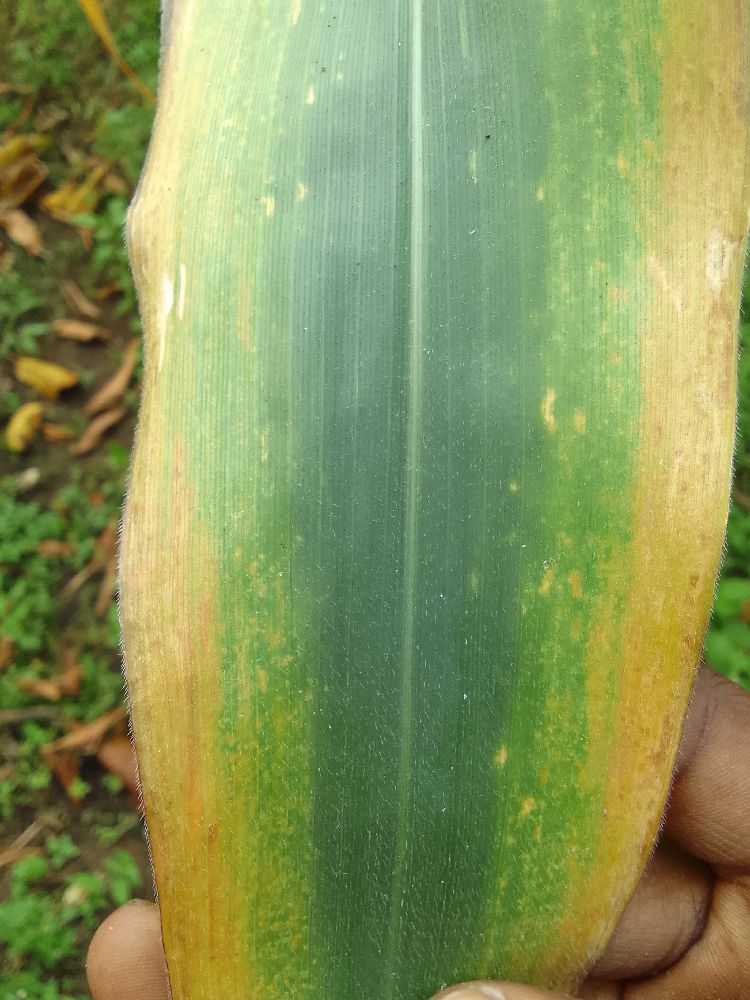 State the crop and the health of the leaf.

maize, maize lethal necrosis
